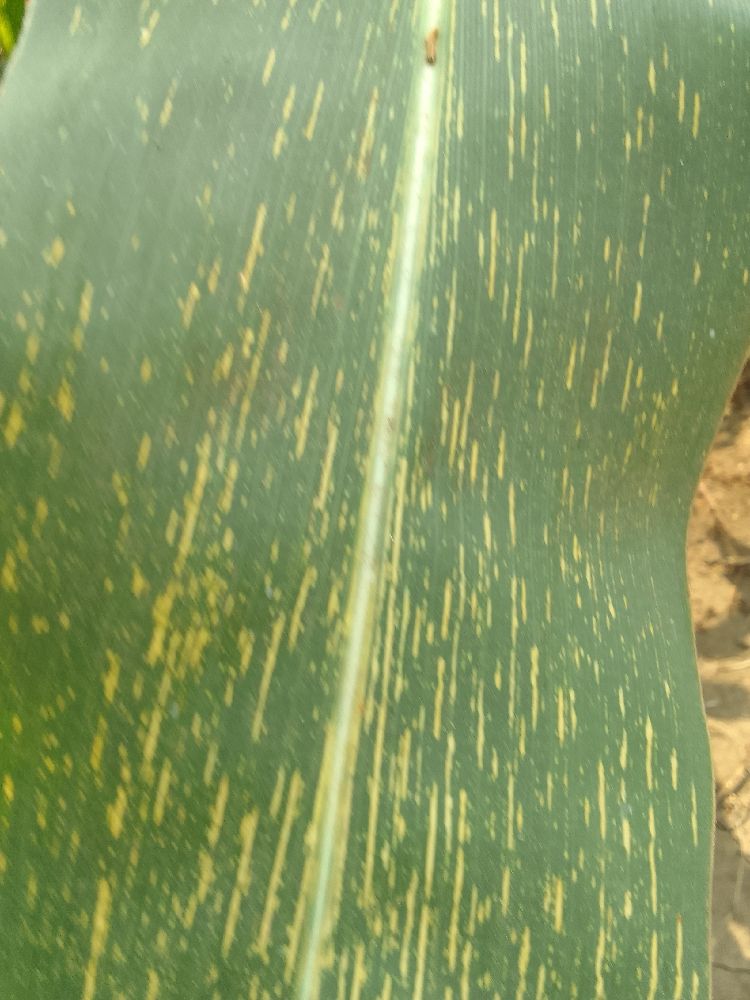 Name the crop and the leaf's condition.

maize, maize streak virus
